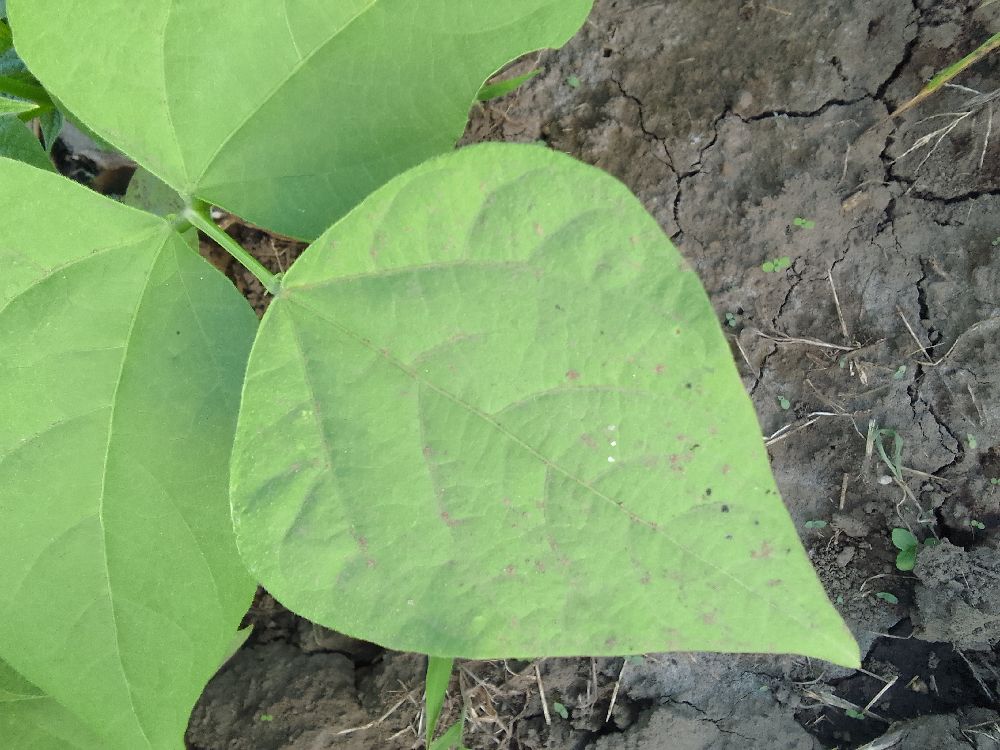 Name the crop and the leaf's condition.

common bean, healthy
